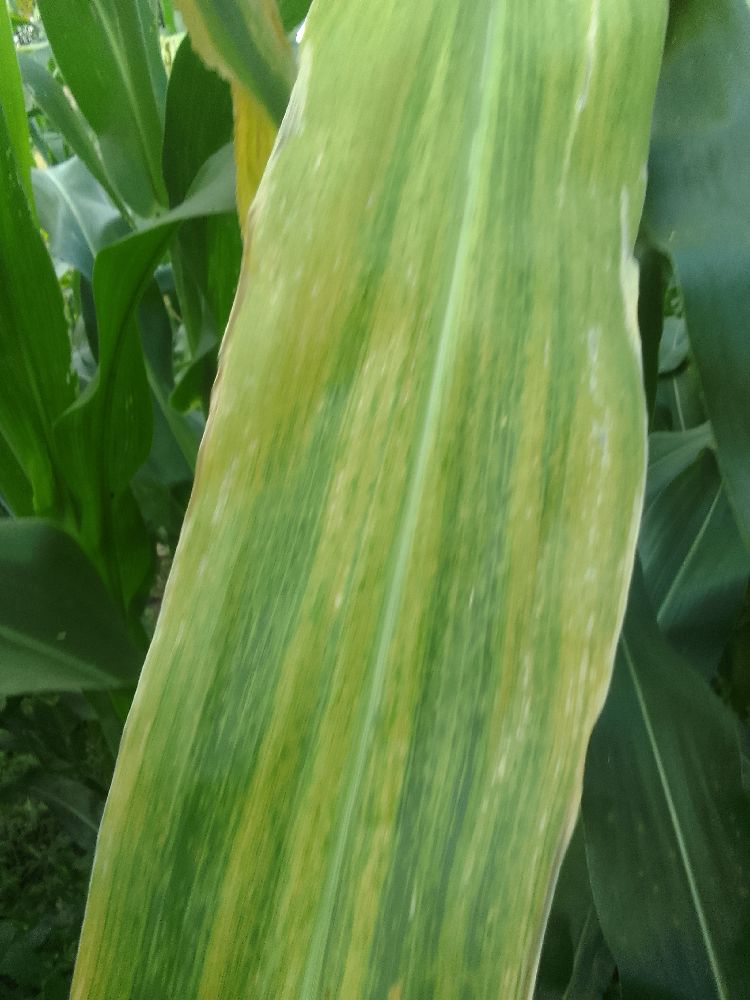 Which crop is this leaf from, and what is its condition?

maize, maize lethal necrosis
